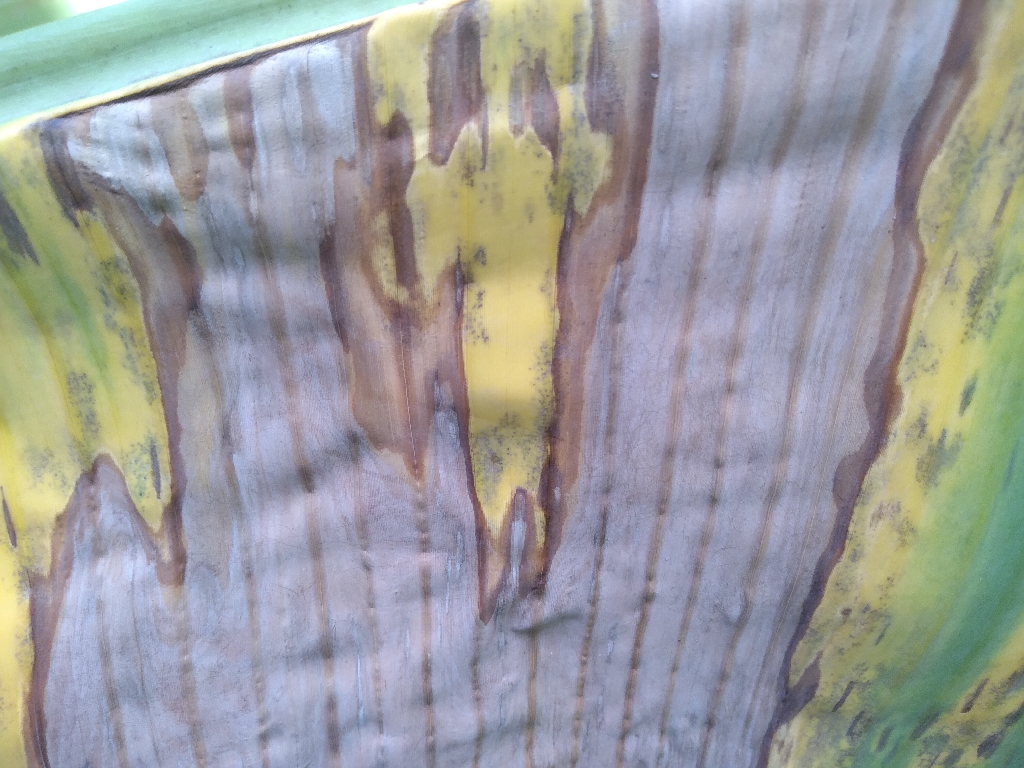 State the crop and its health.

banana, black sigatoka
